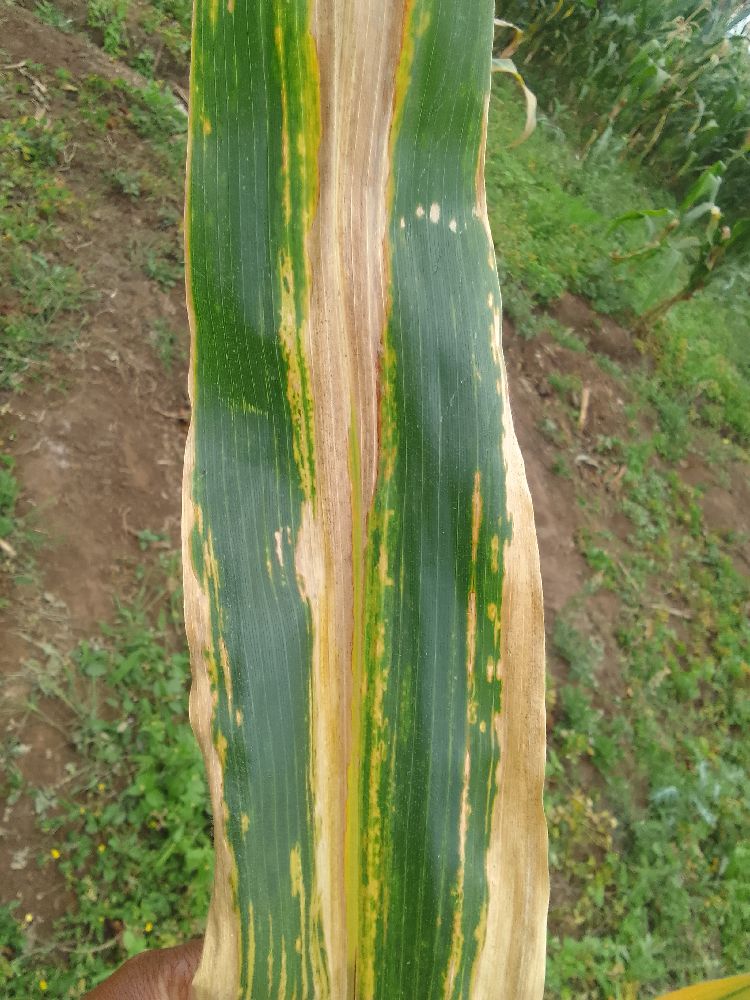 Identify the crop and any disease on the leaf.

maize, maize lethal necrosis
